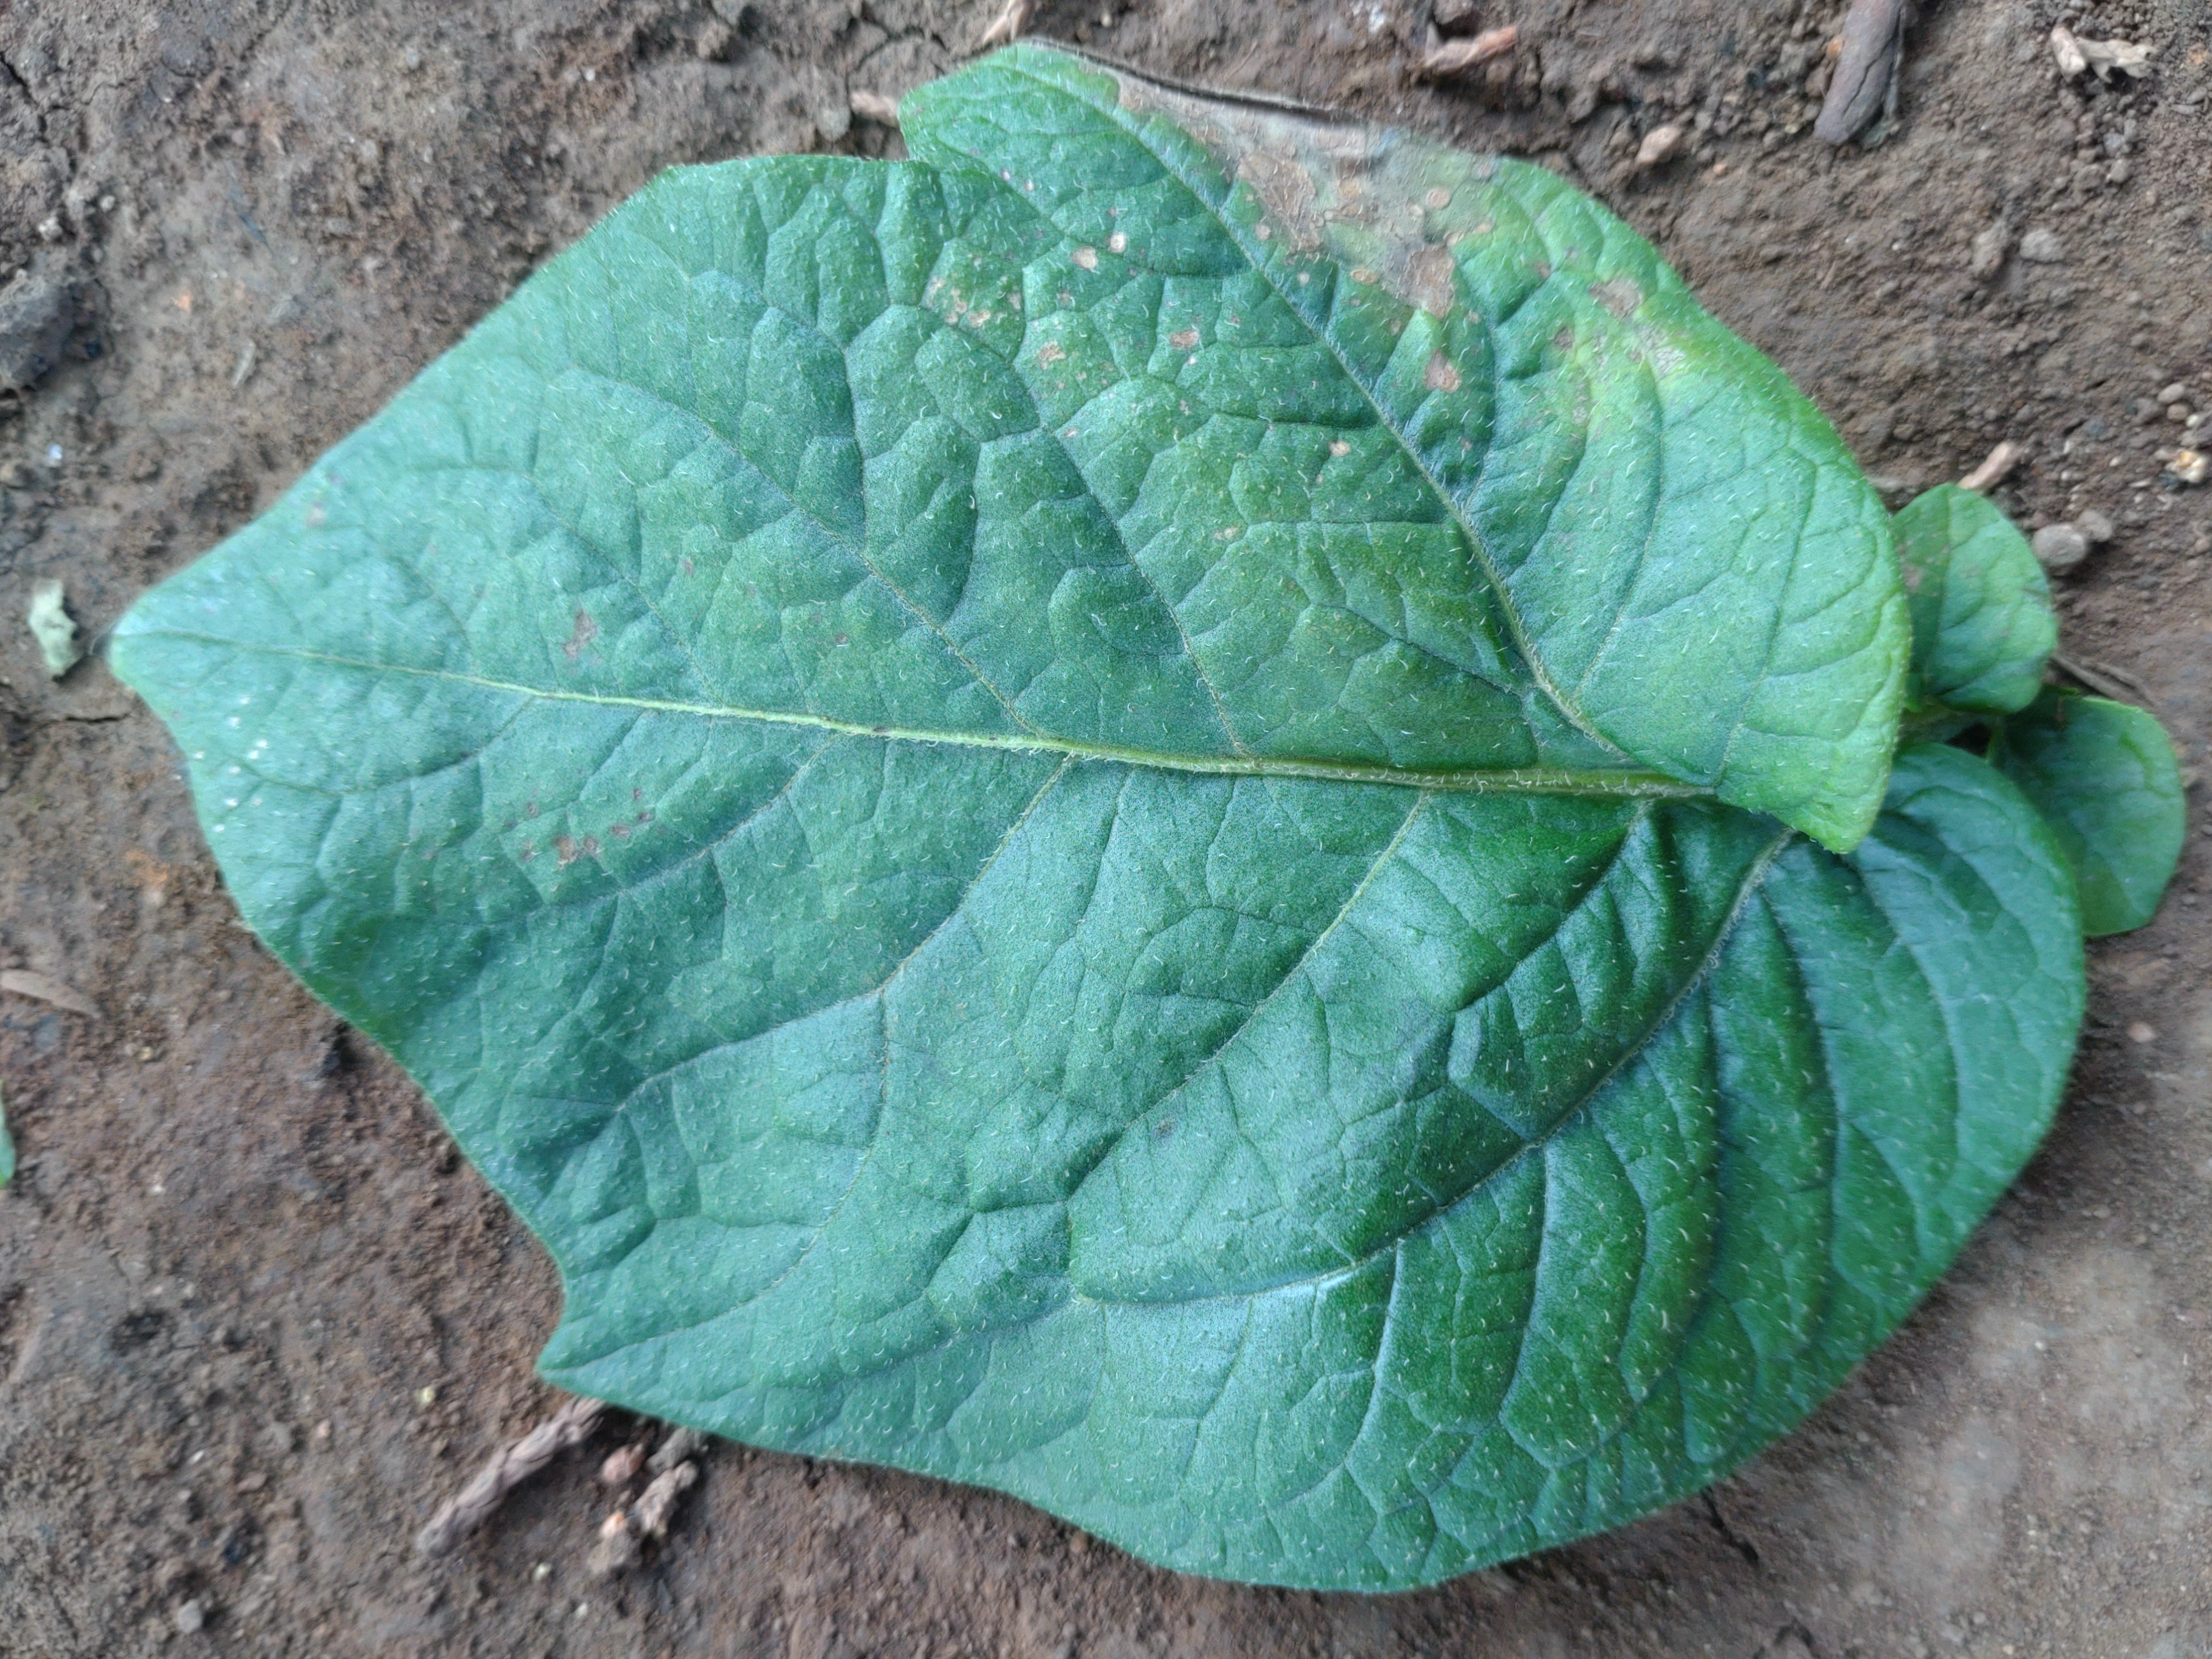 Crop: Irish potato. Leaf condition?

early blight
